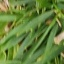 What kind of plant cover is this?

grass
